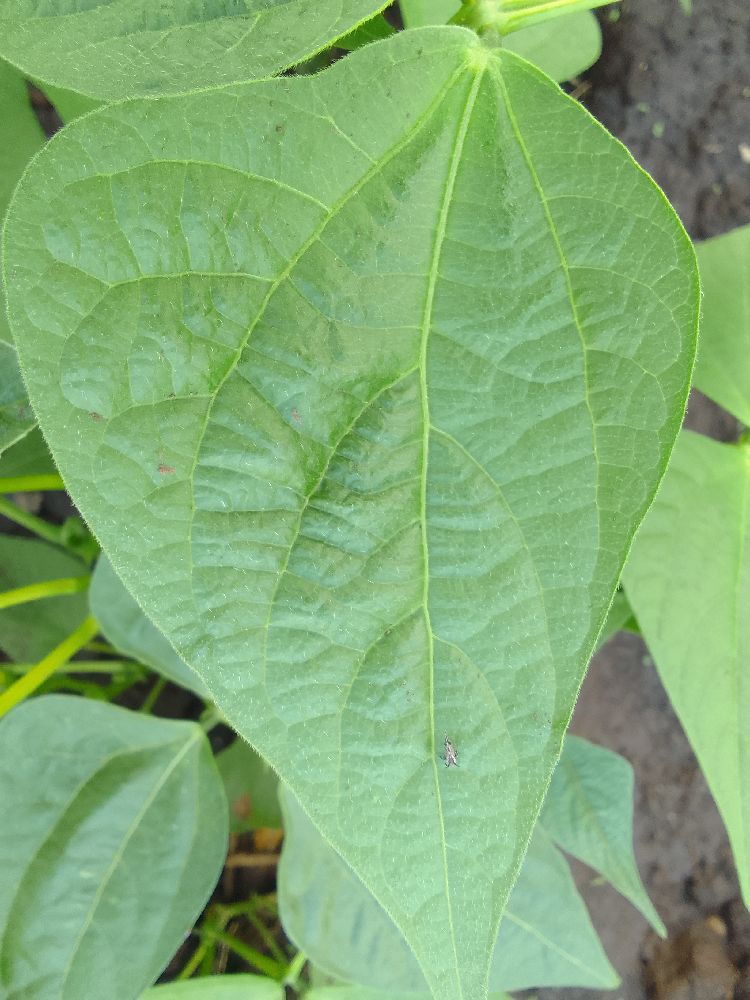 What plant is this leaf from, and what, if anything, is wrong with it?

common bean, healthy
